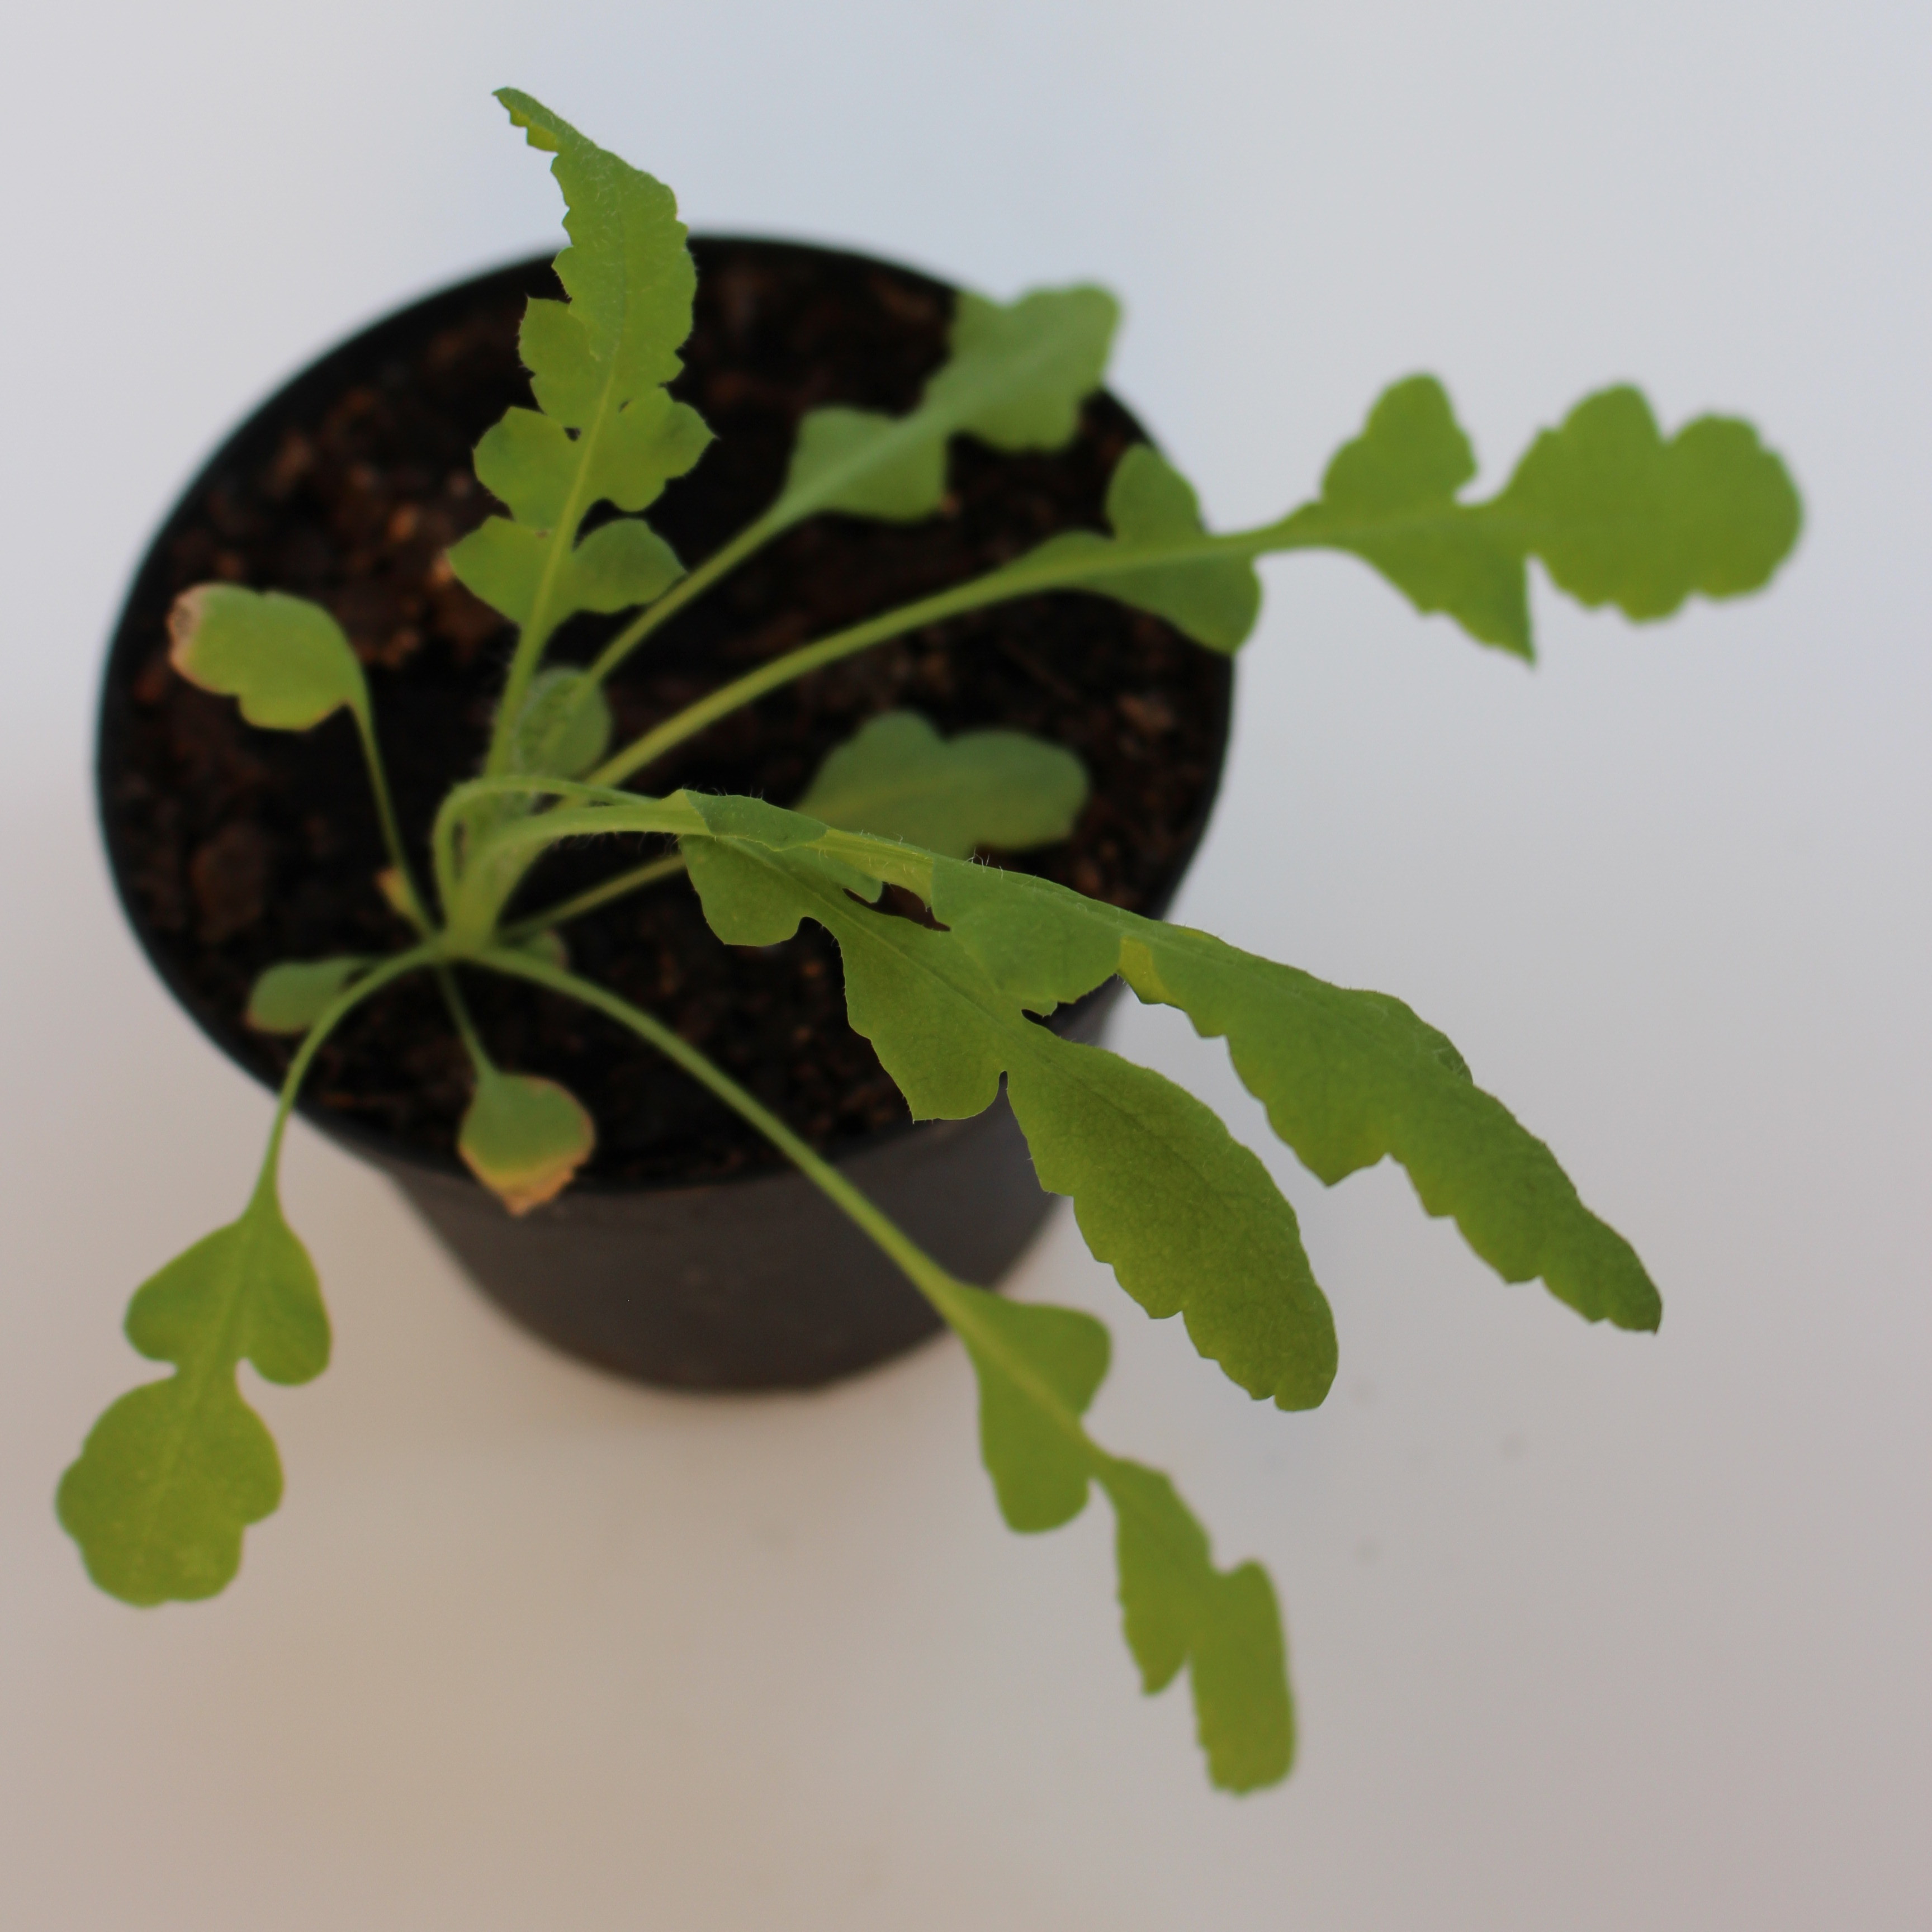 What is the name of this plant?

Papaver rhoeas
